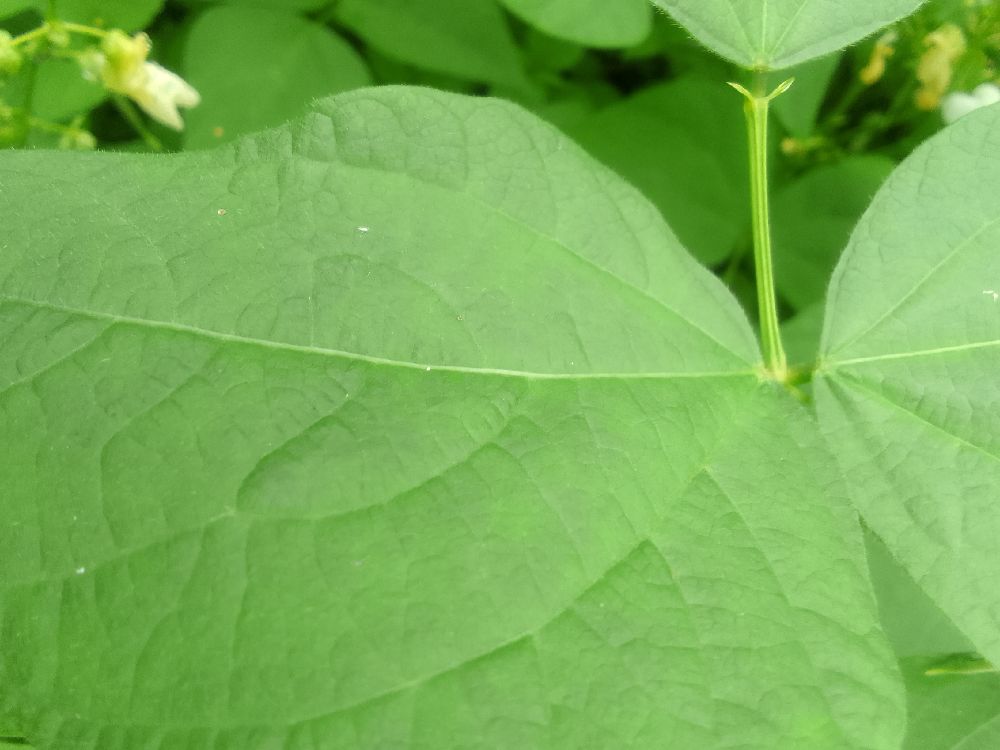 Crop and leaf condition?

common bean, healthy
